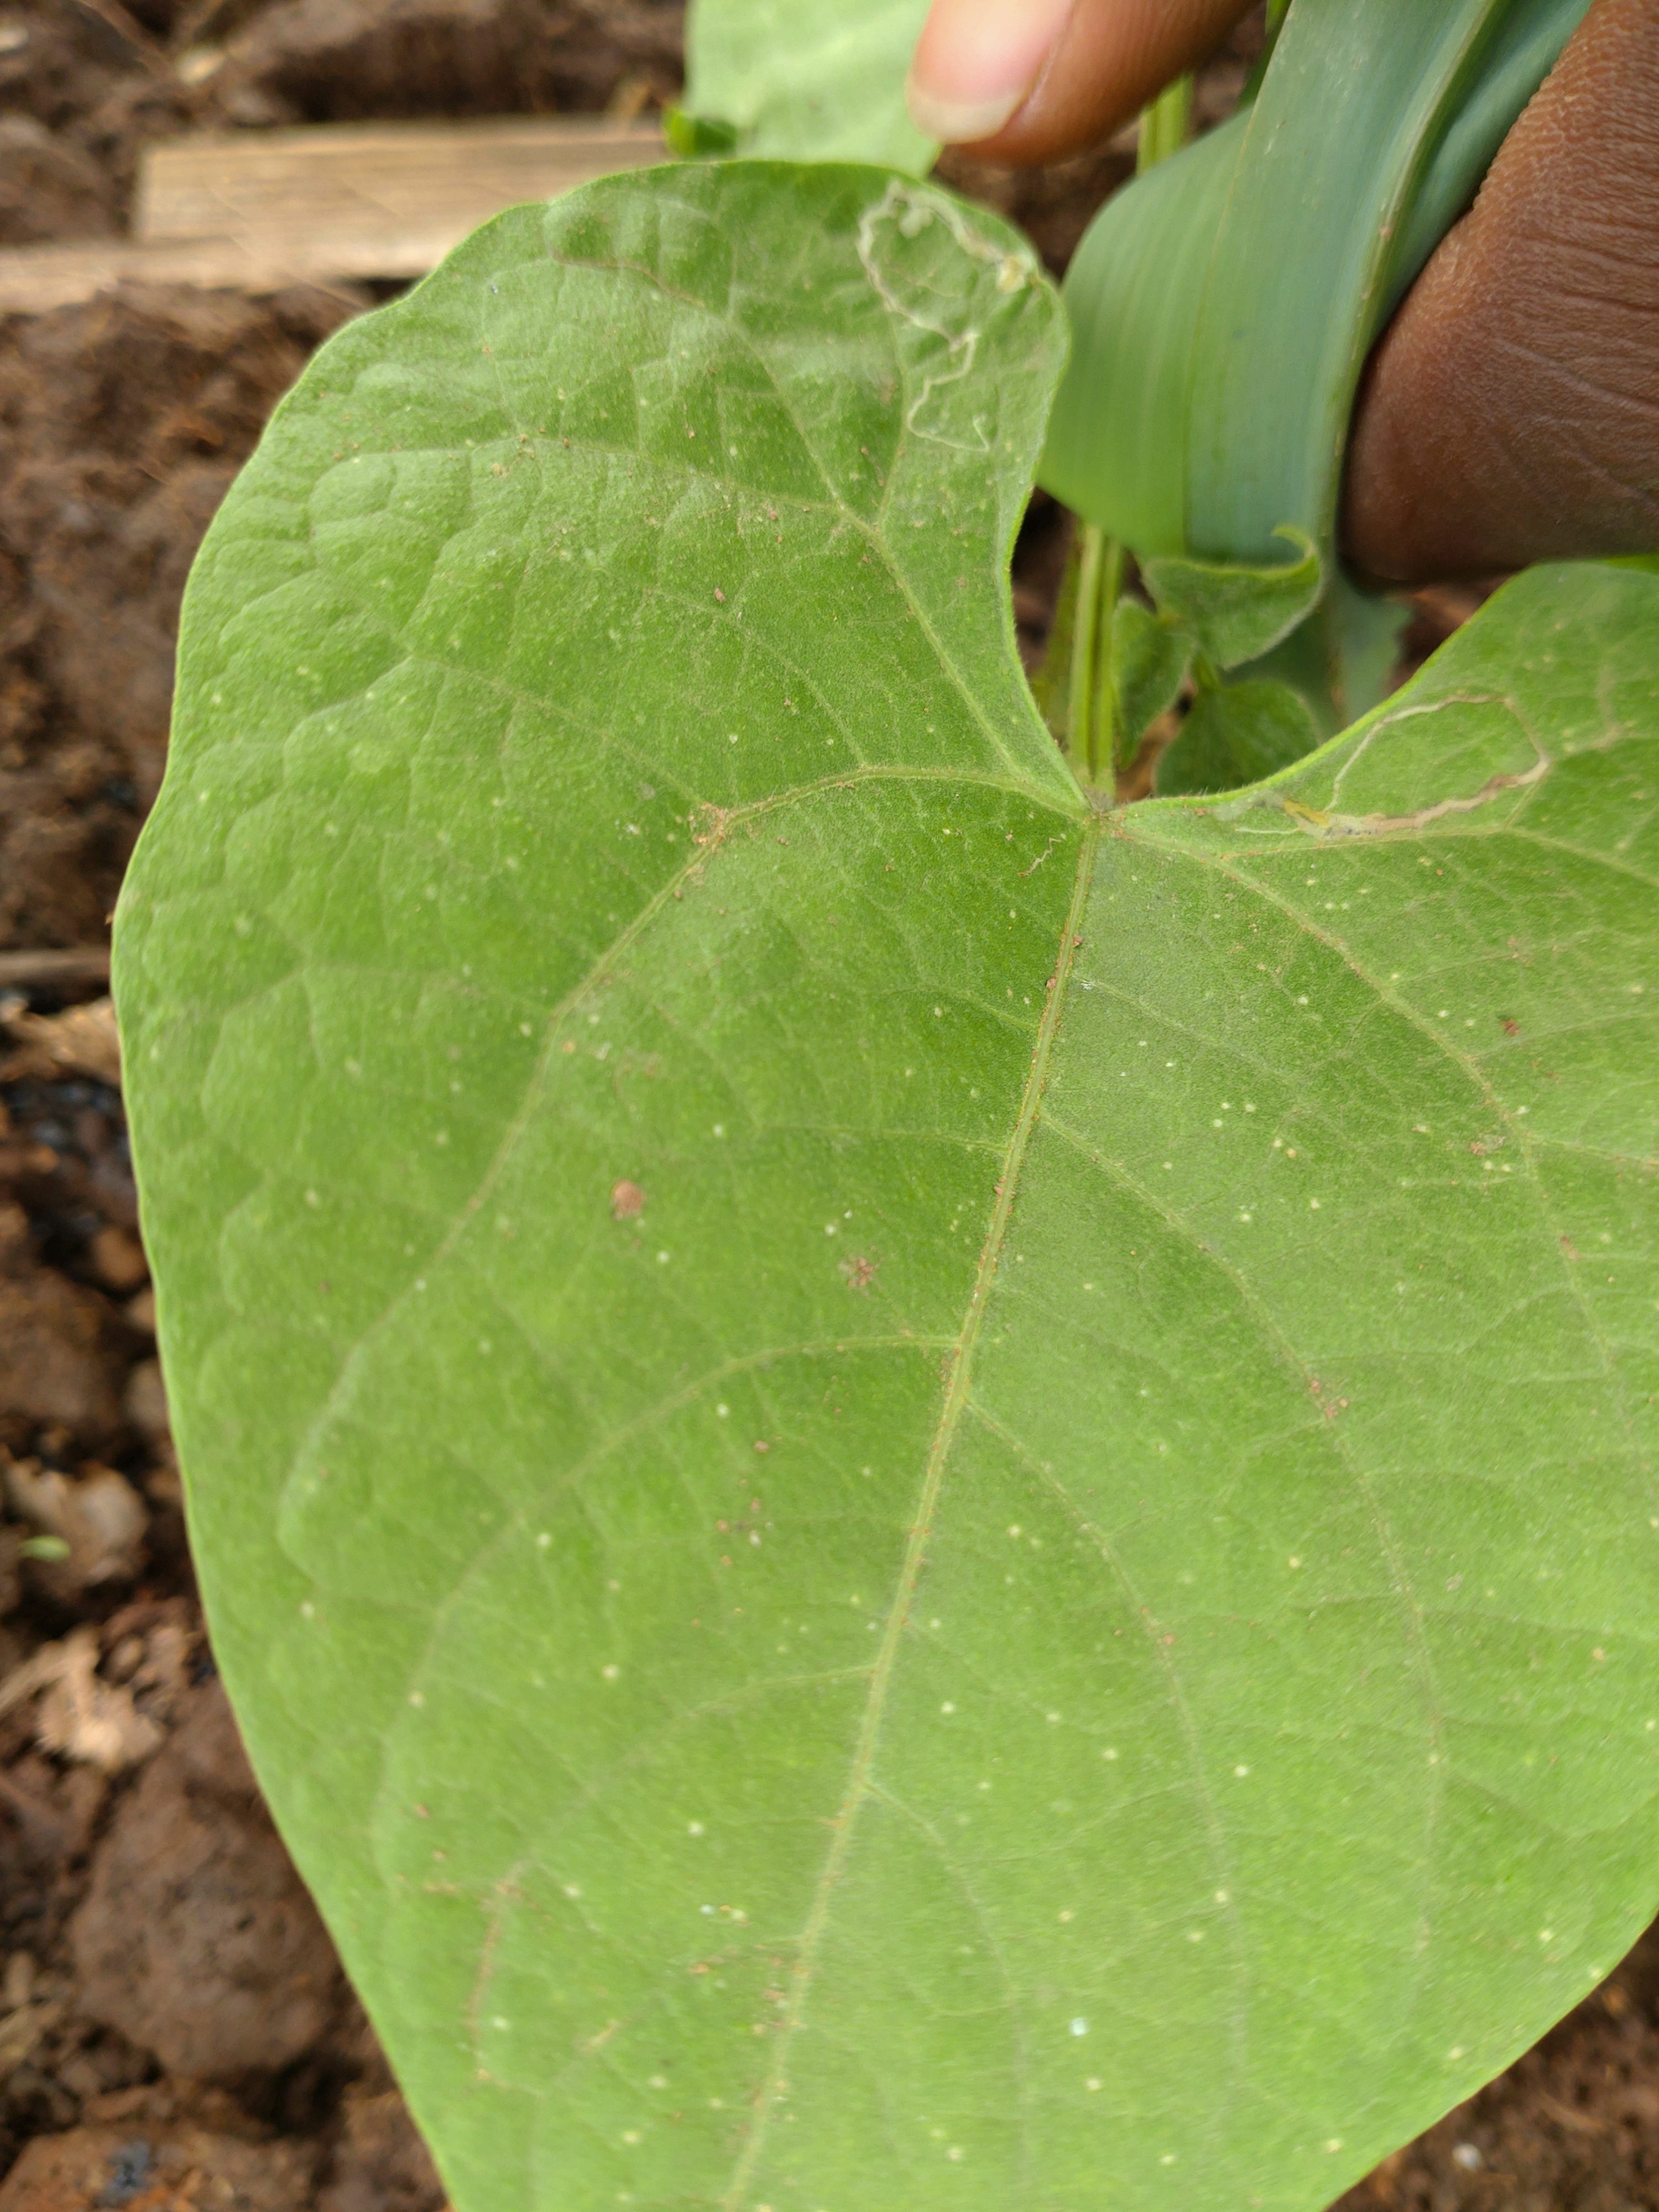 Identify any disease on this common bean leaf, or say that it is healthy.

healthy
